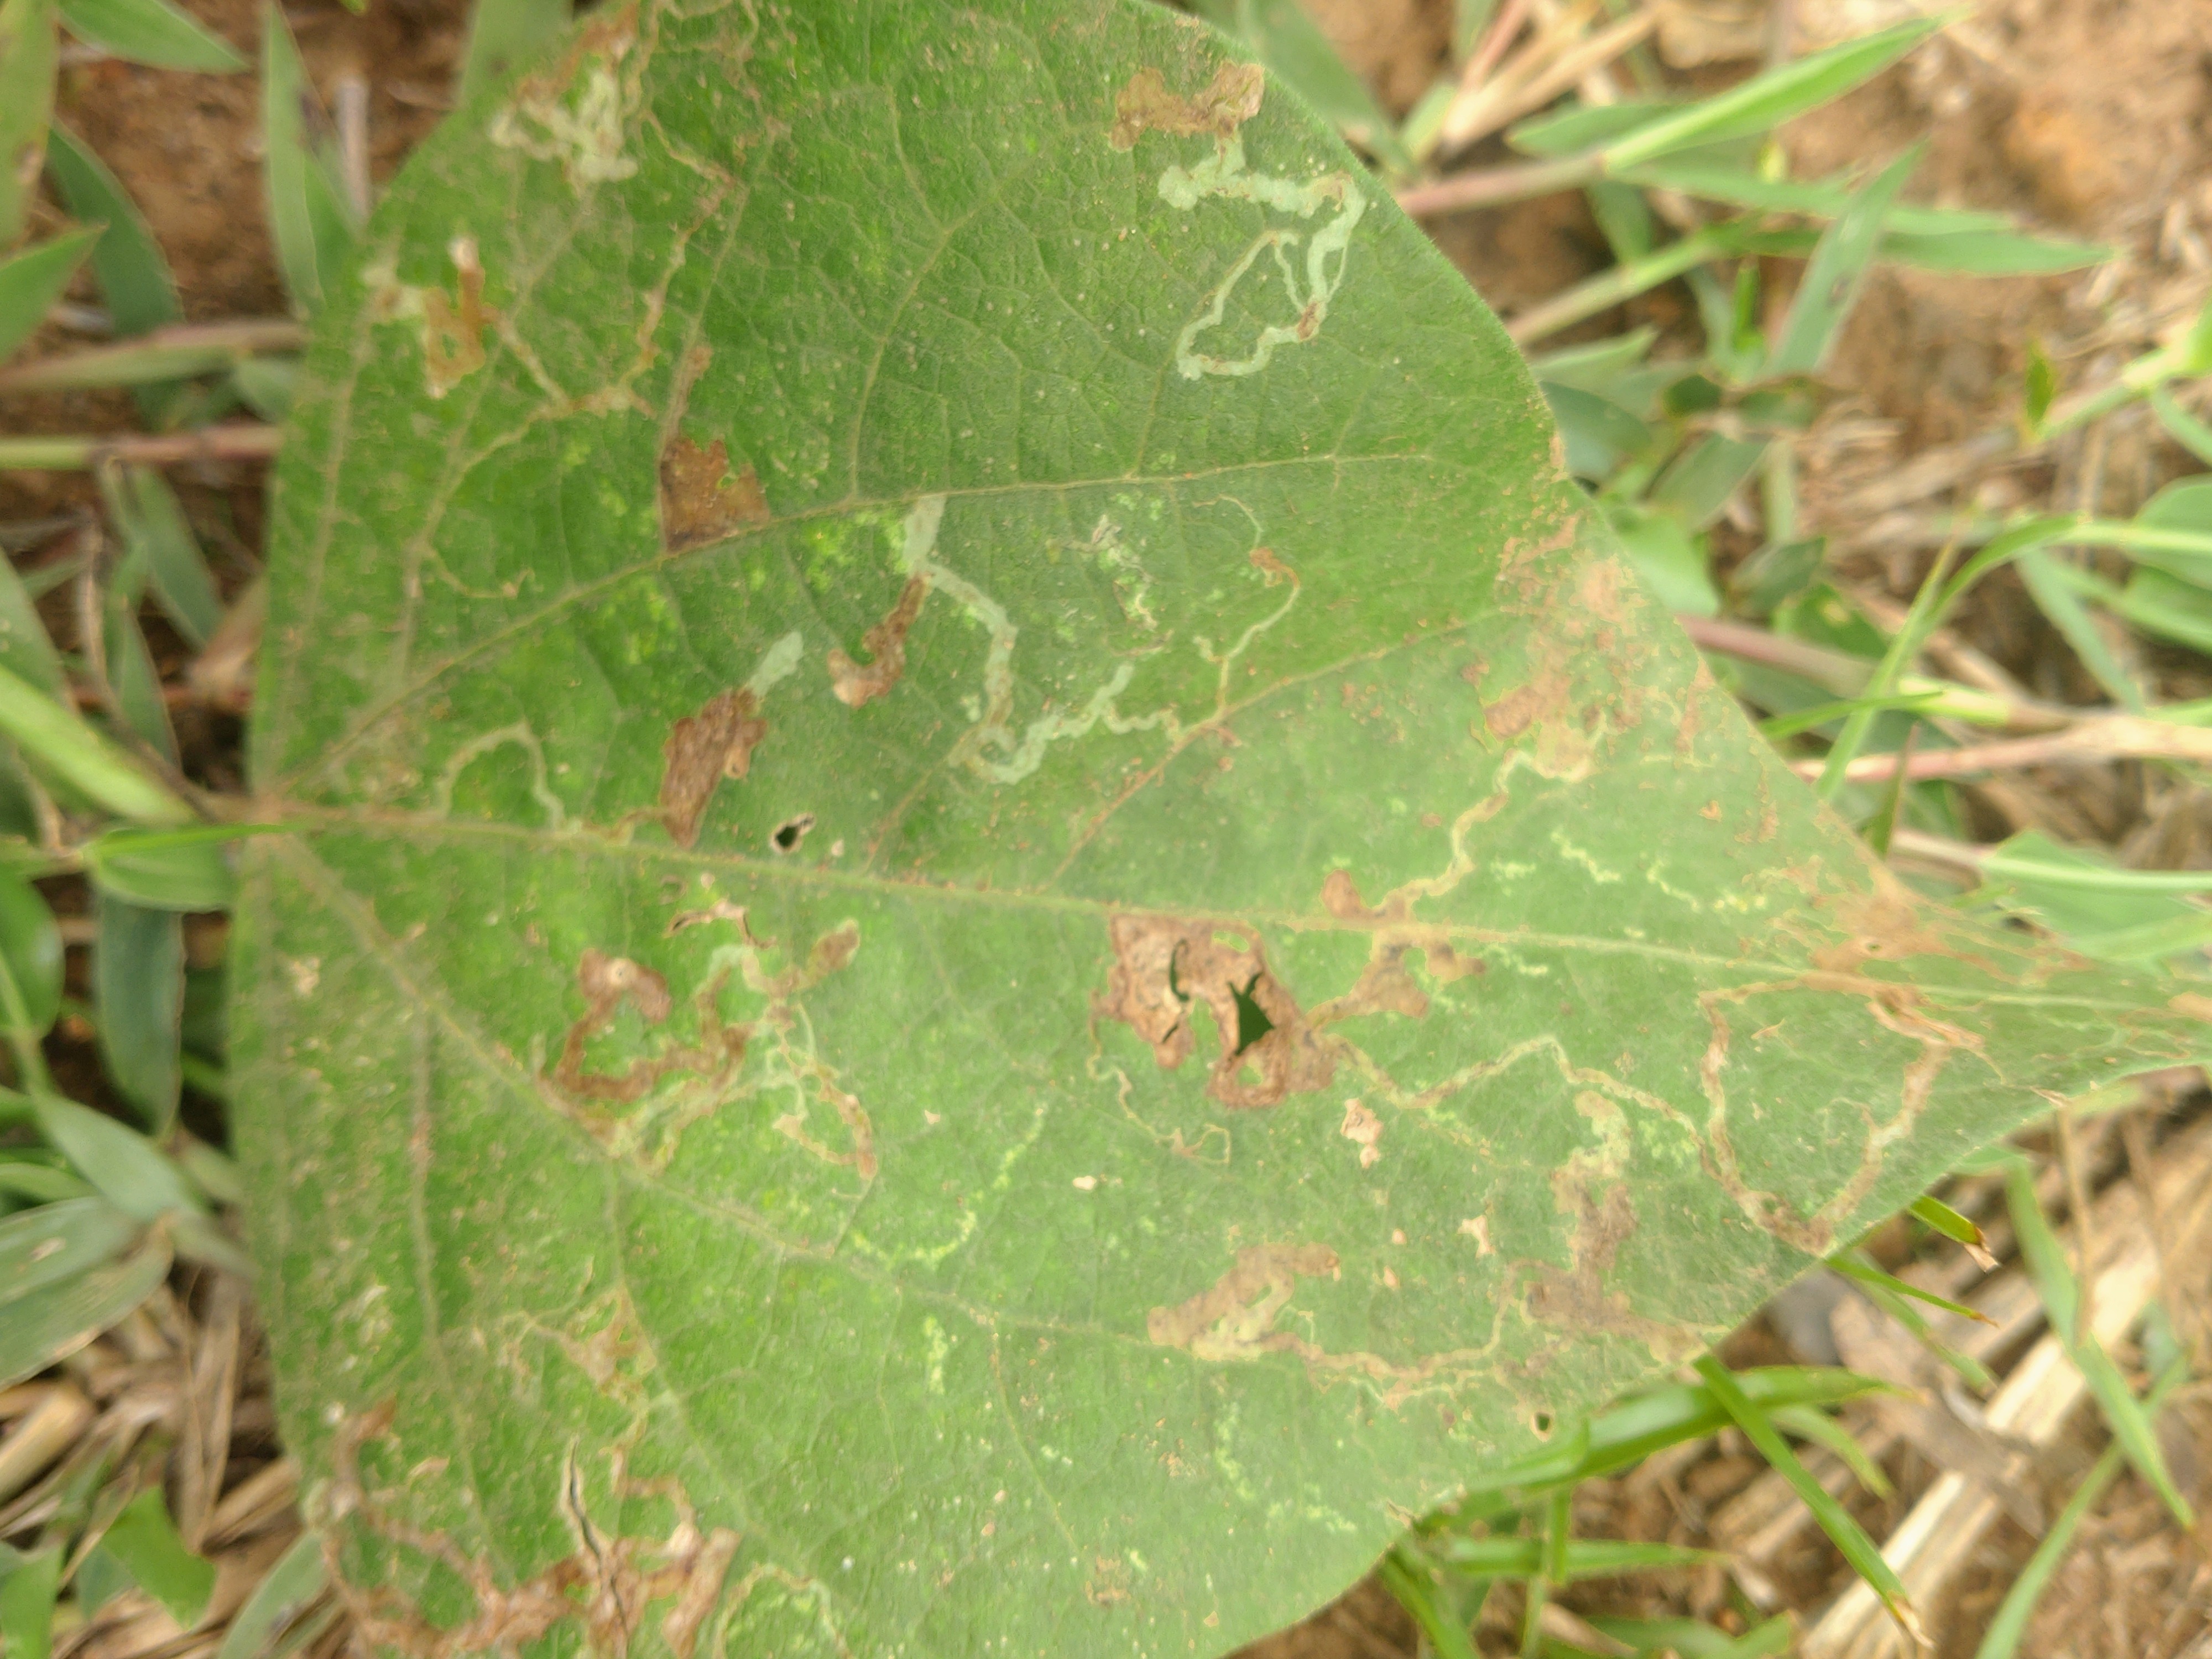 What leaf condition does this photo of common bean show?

anthracnose
